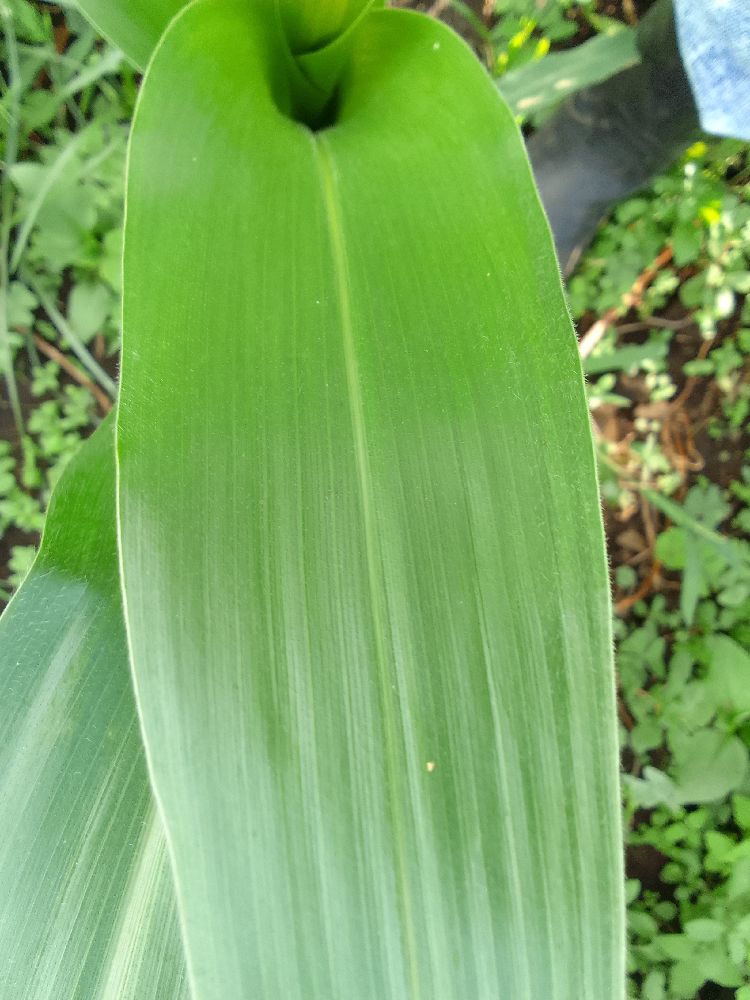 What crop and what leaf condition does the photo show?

maize, healthy
